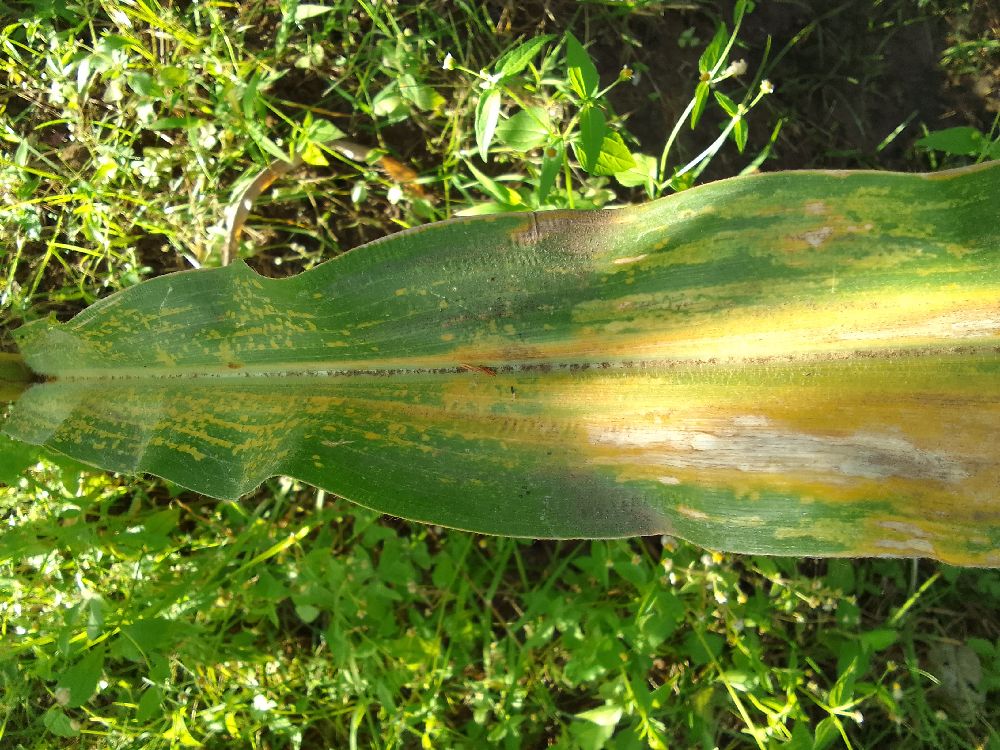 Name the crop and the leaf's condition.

maize, maize lethal necrosis
